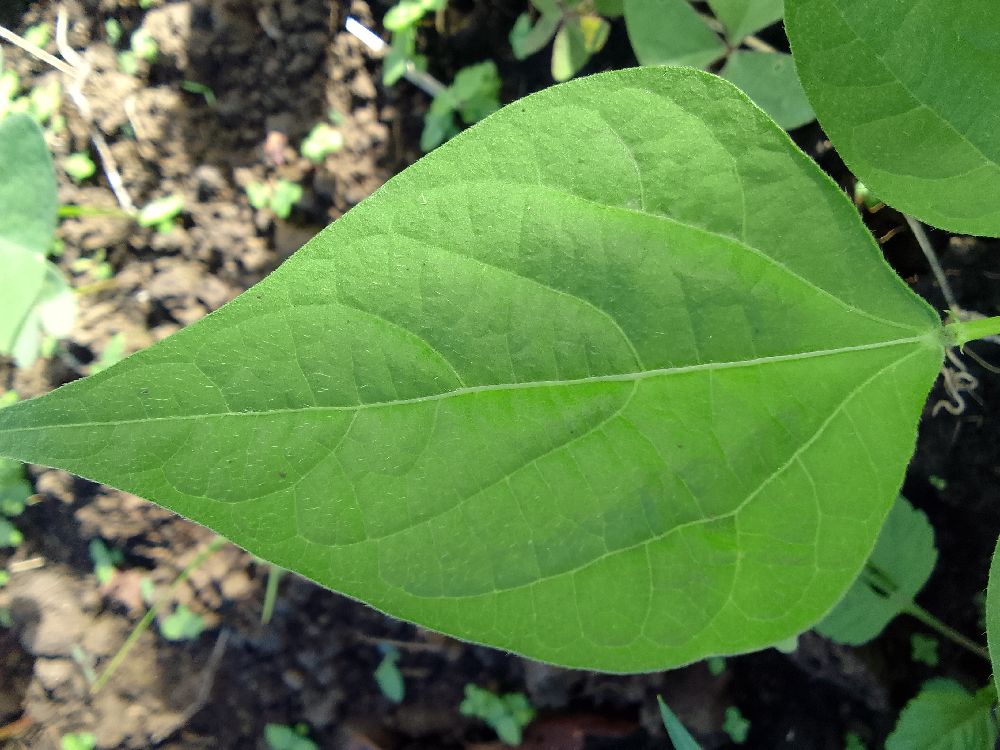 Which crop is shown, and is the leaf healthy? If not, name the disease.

common bean, healthy
